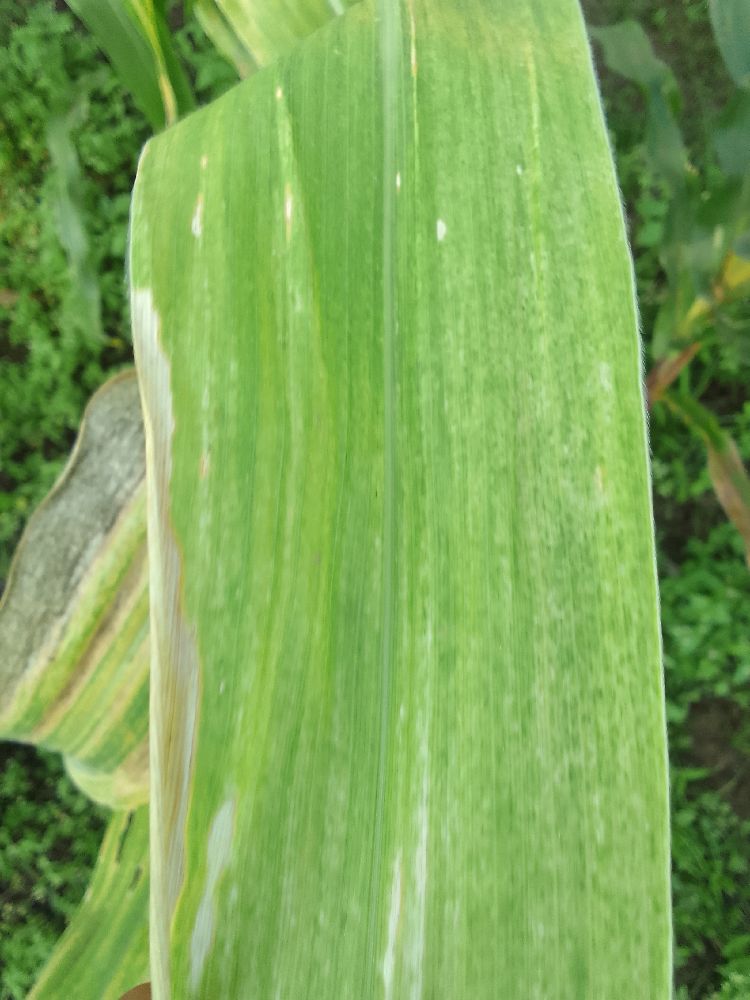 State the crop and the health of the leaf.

maize, maize lethal necrosis
